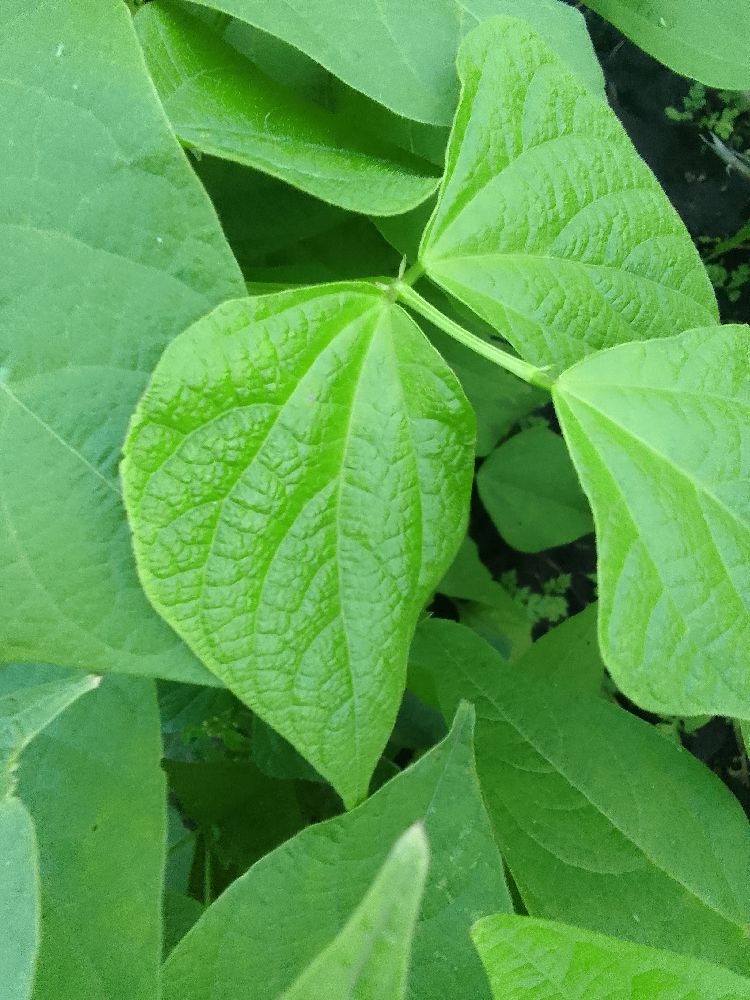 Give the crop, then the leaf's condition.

common bean, healthy
